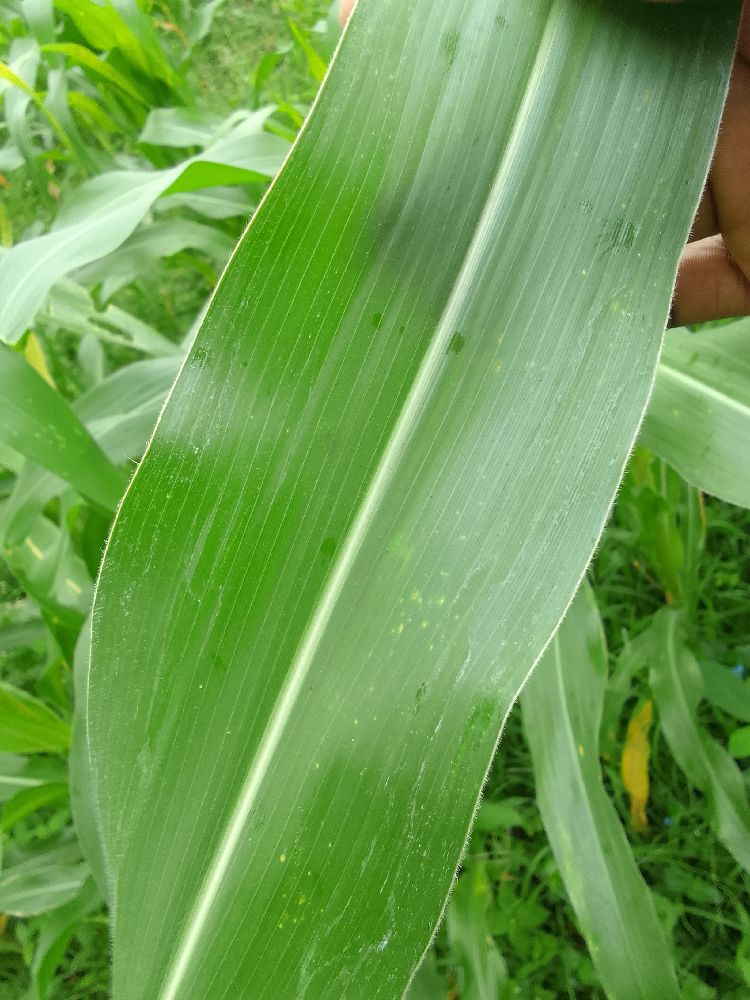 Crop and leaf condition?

maize, healthy
